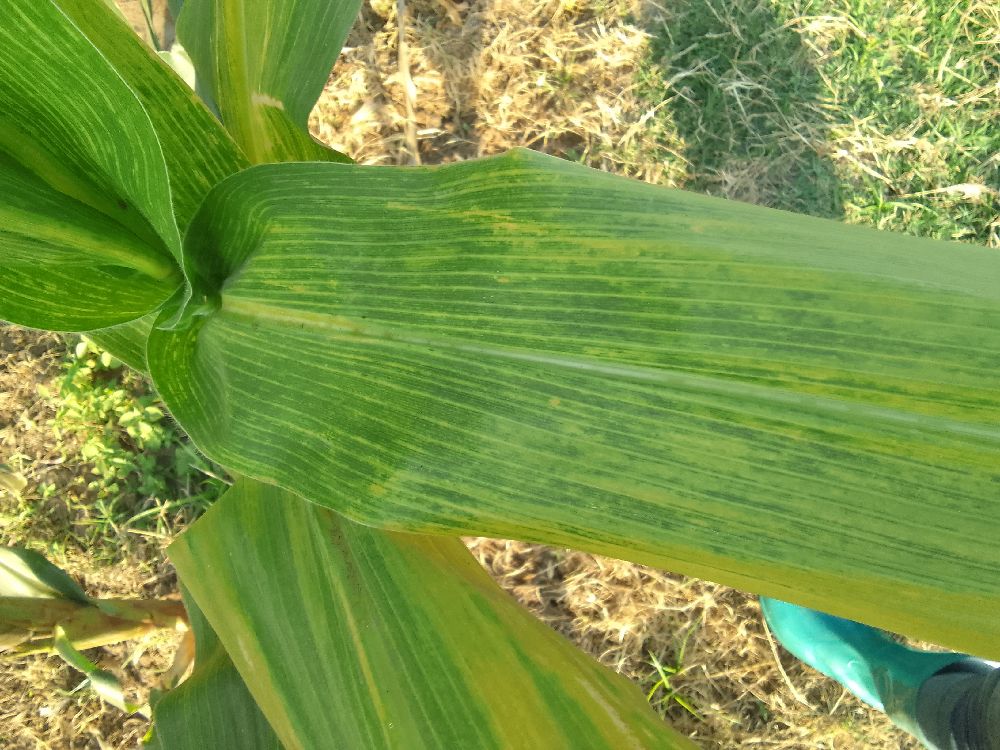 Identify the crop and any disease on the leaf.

maize, maize lethal necrosis
